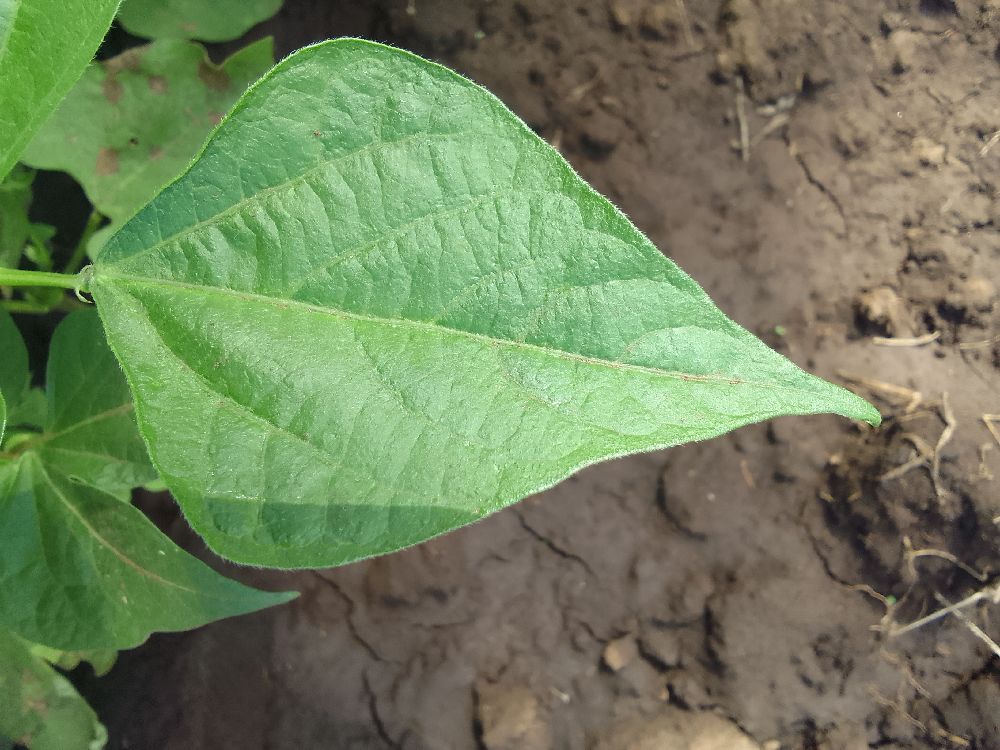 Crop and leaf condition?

common bean, healthy
